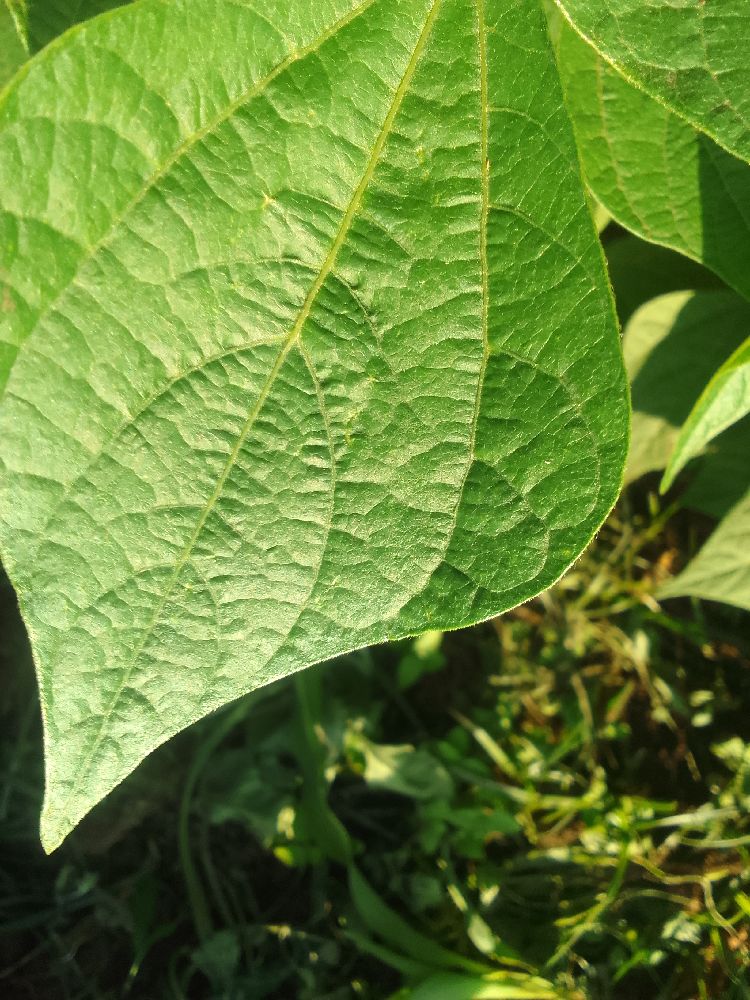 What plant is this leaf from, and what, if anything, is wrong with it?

common bean, healthy
